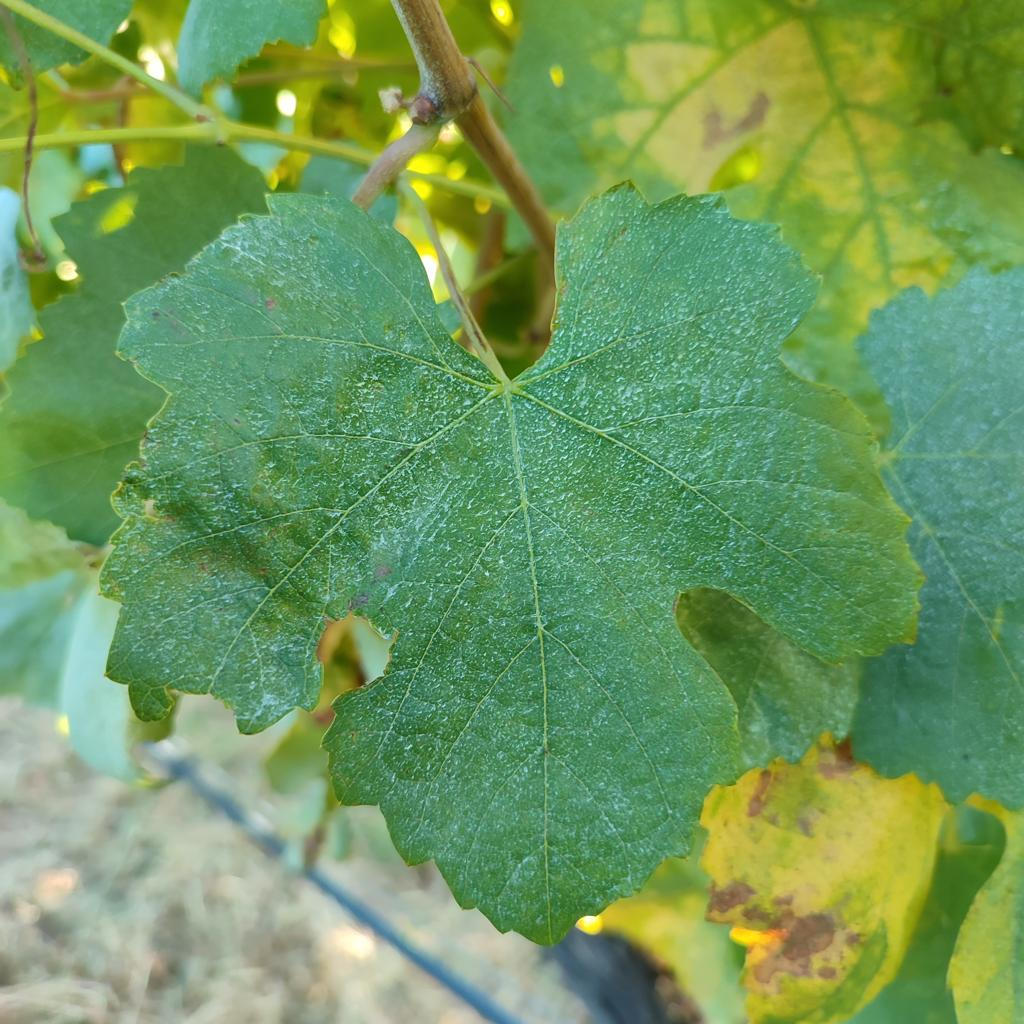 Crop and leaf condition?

grapevine, healthy
